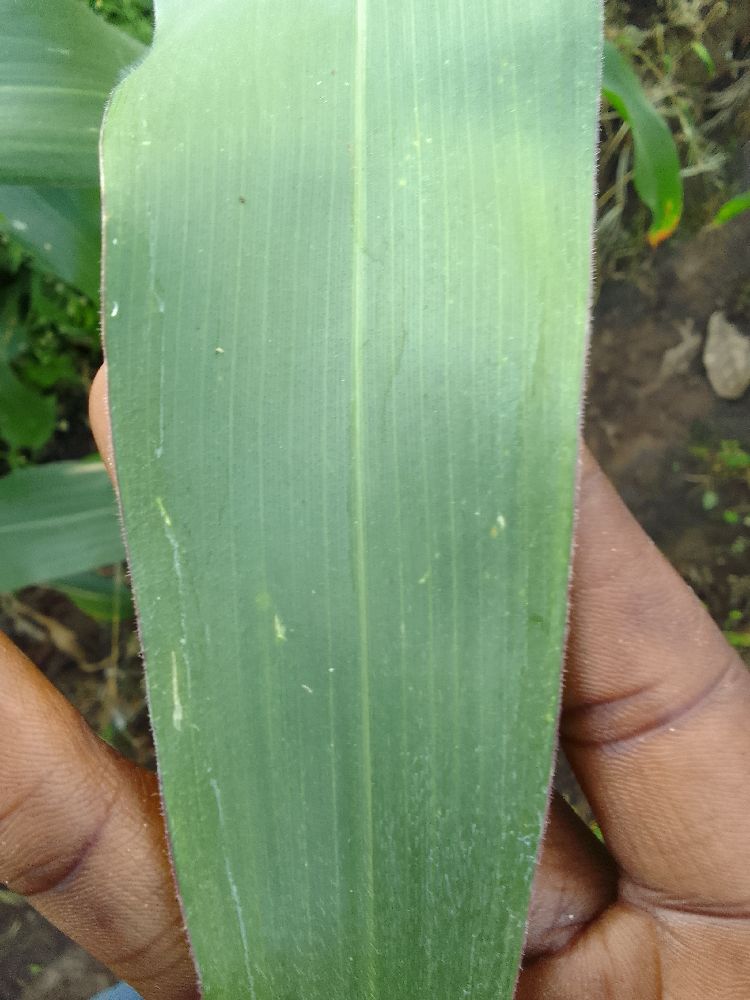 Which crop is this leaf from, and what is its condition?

maize, healthy
